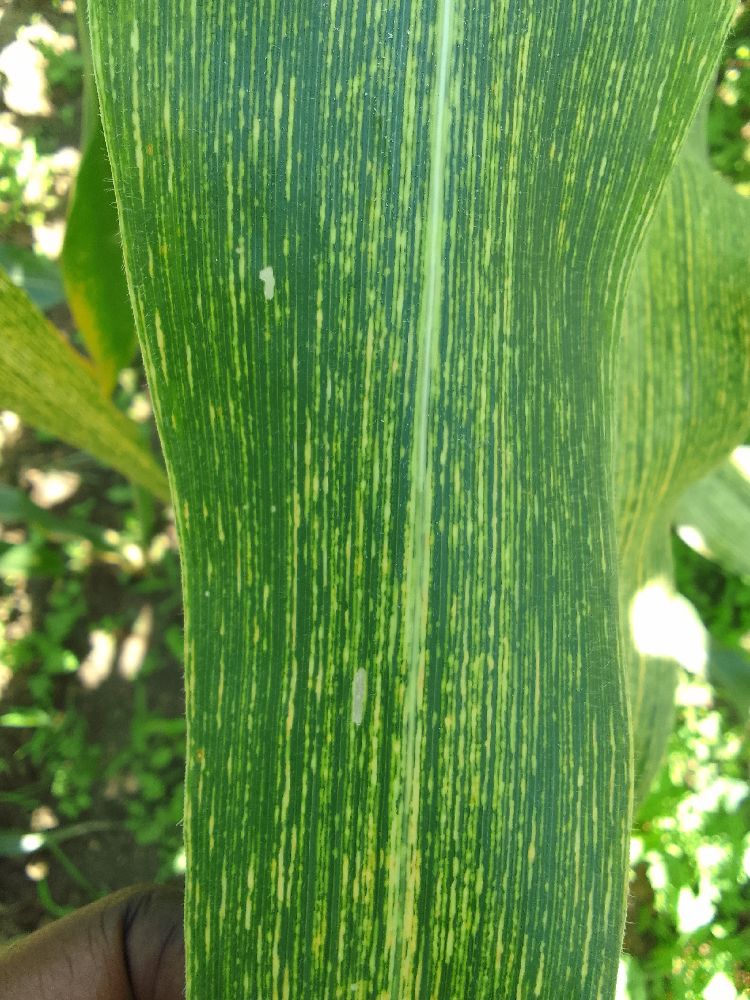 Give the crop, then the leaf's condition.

maize, maize streak virus
